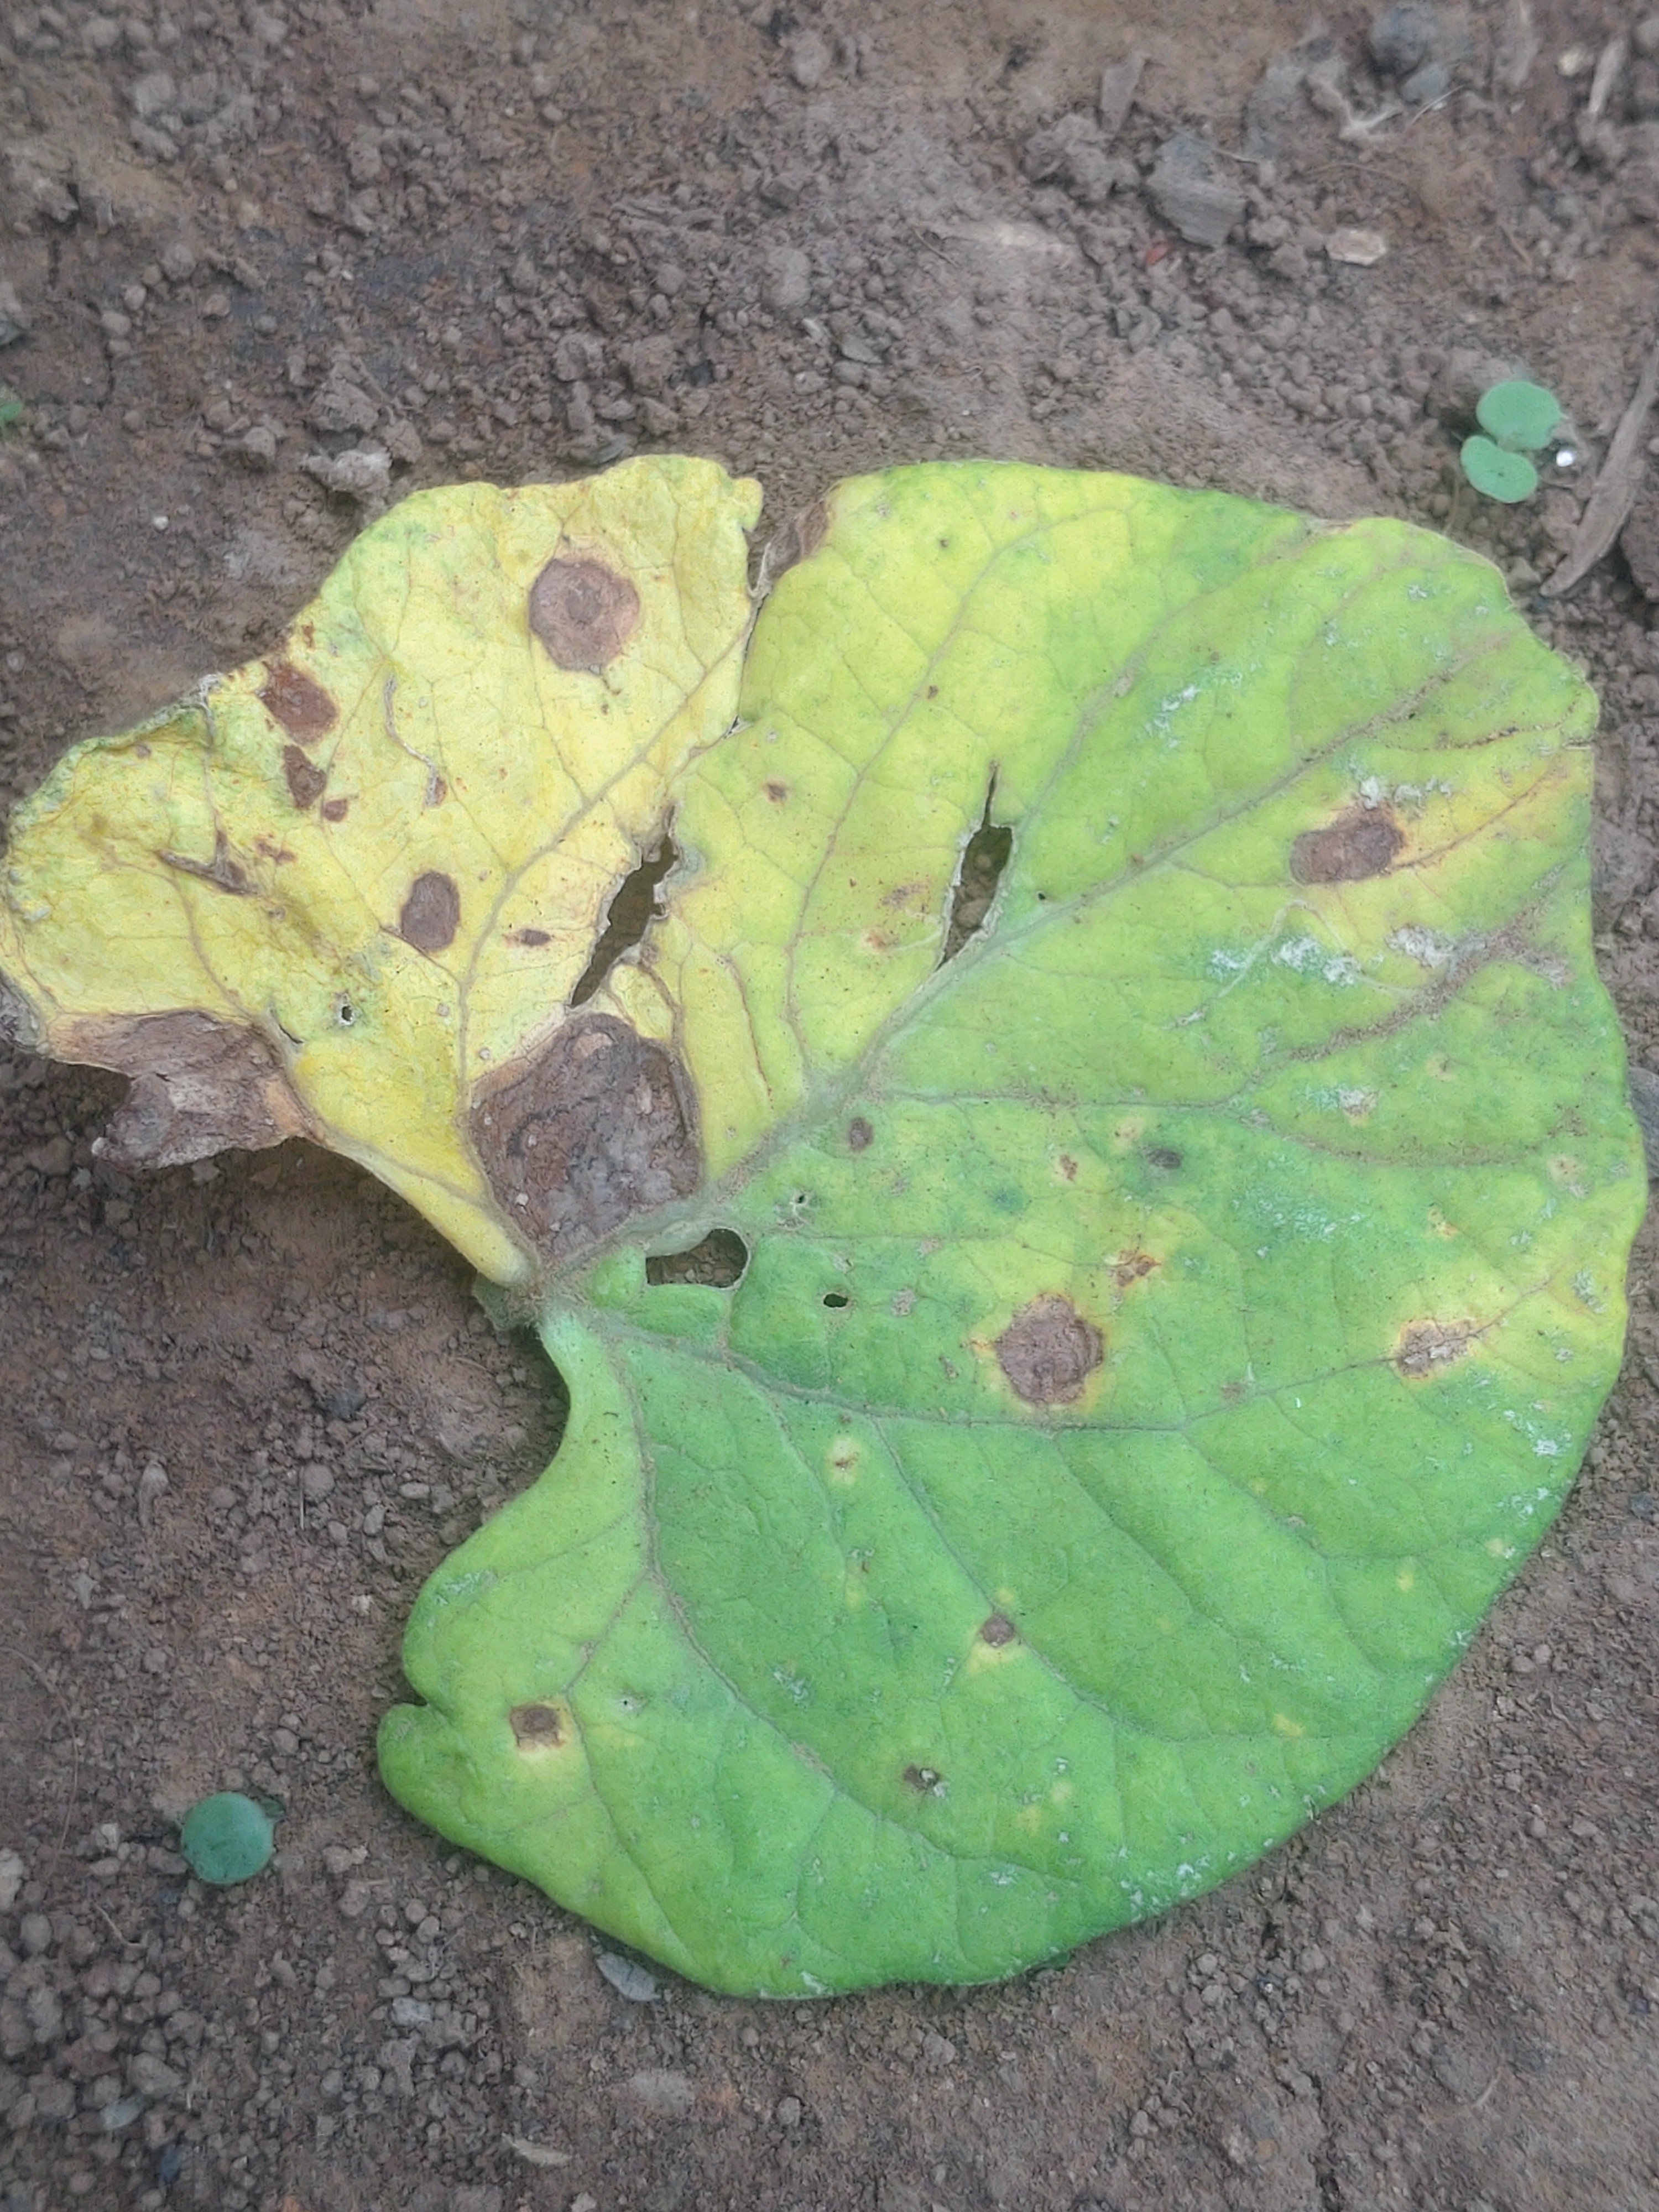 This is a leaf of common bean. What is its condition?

anthracnose
